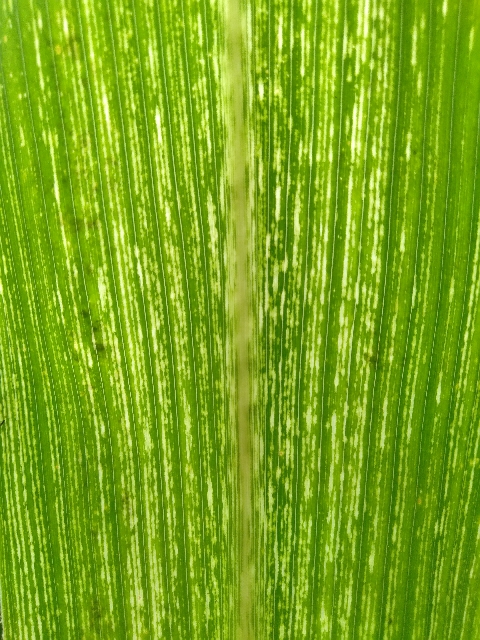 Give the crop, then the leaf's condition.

maize, maize streak virus
